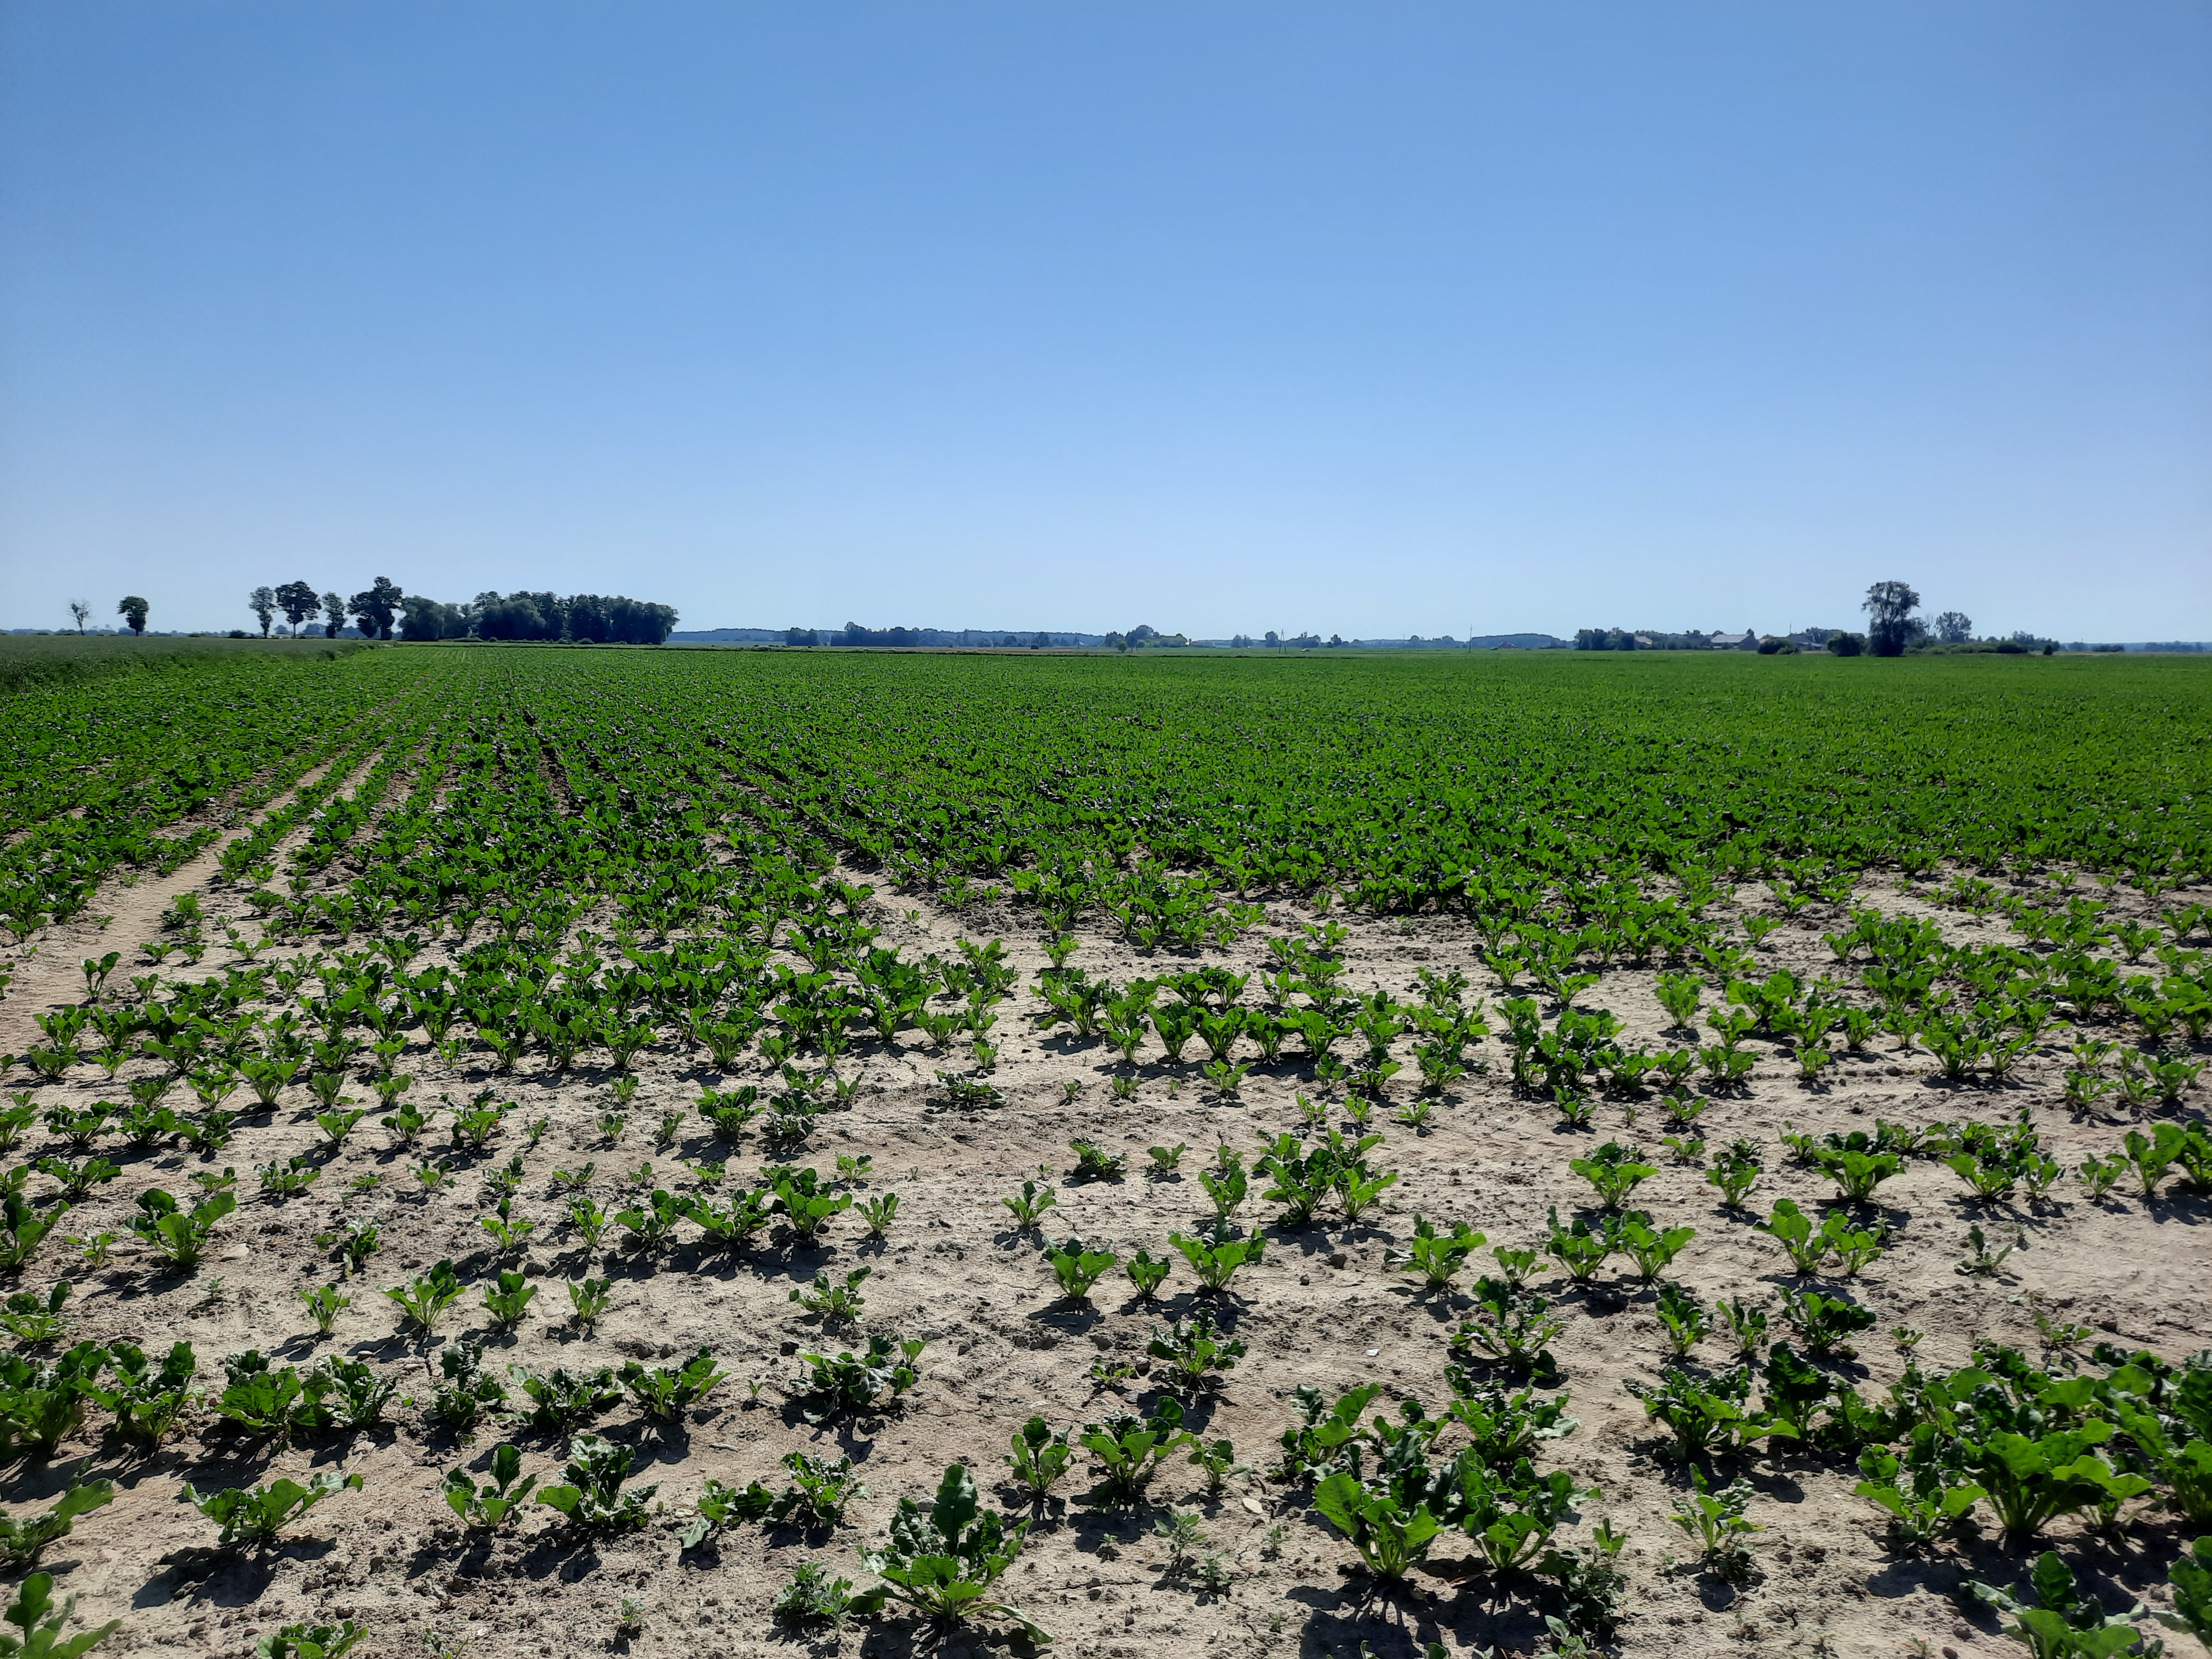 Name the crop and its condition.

beet, unaffected
